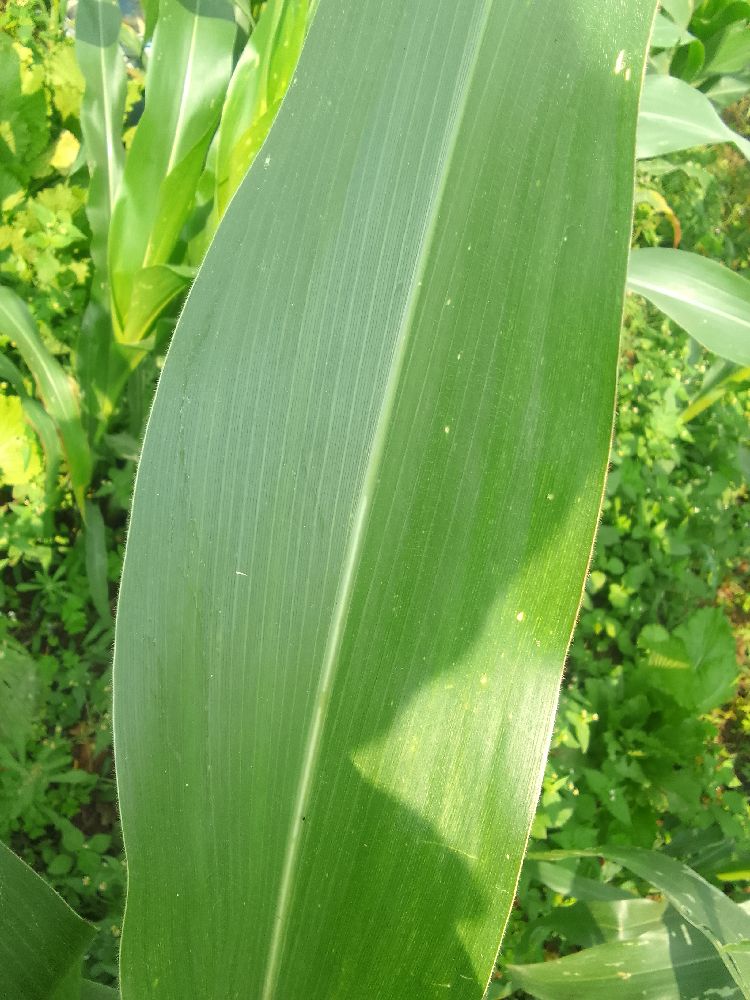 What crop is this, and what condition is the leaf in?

maize, healthy
